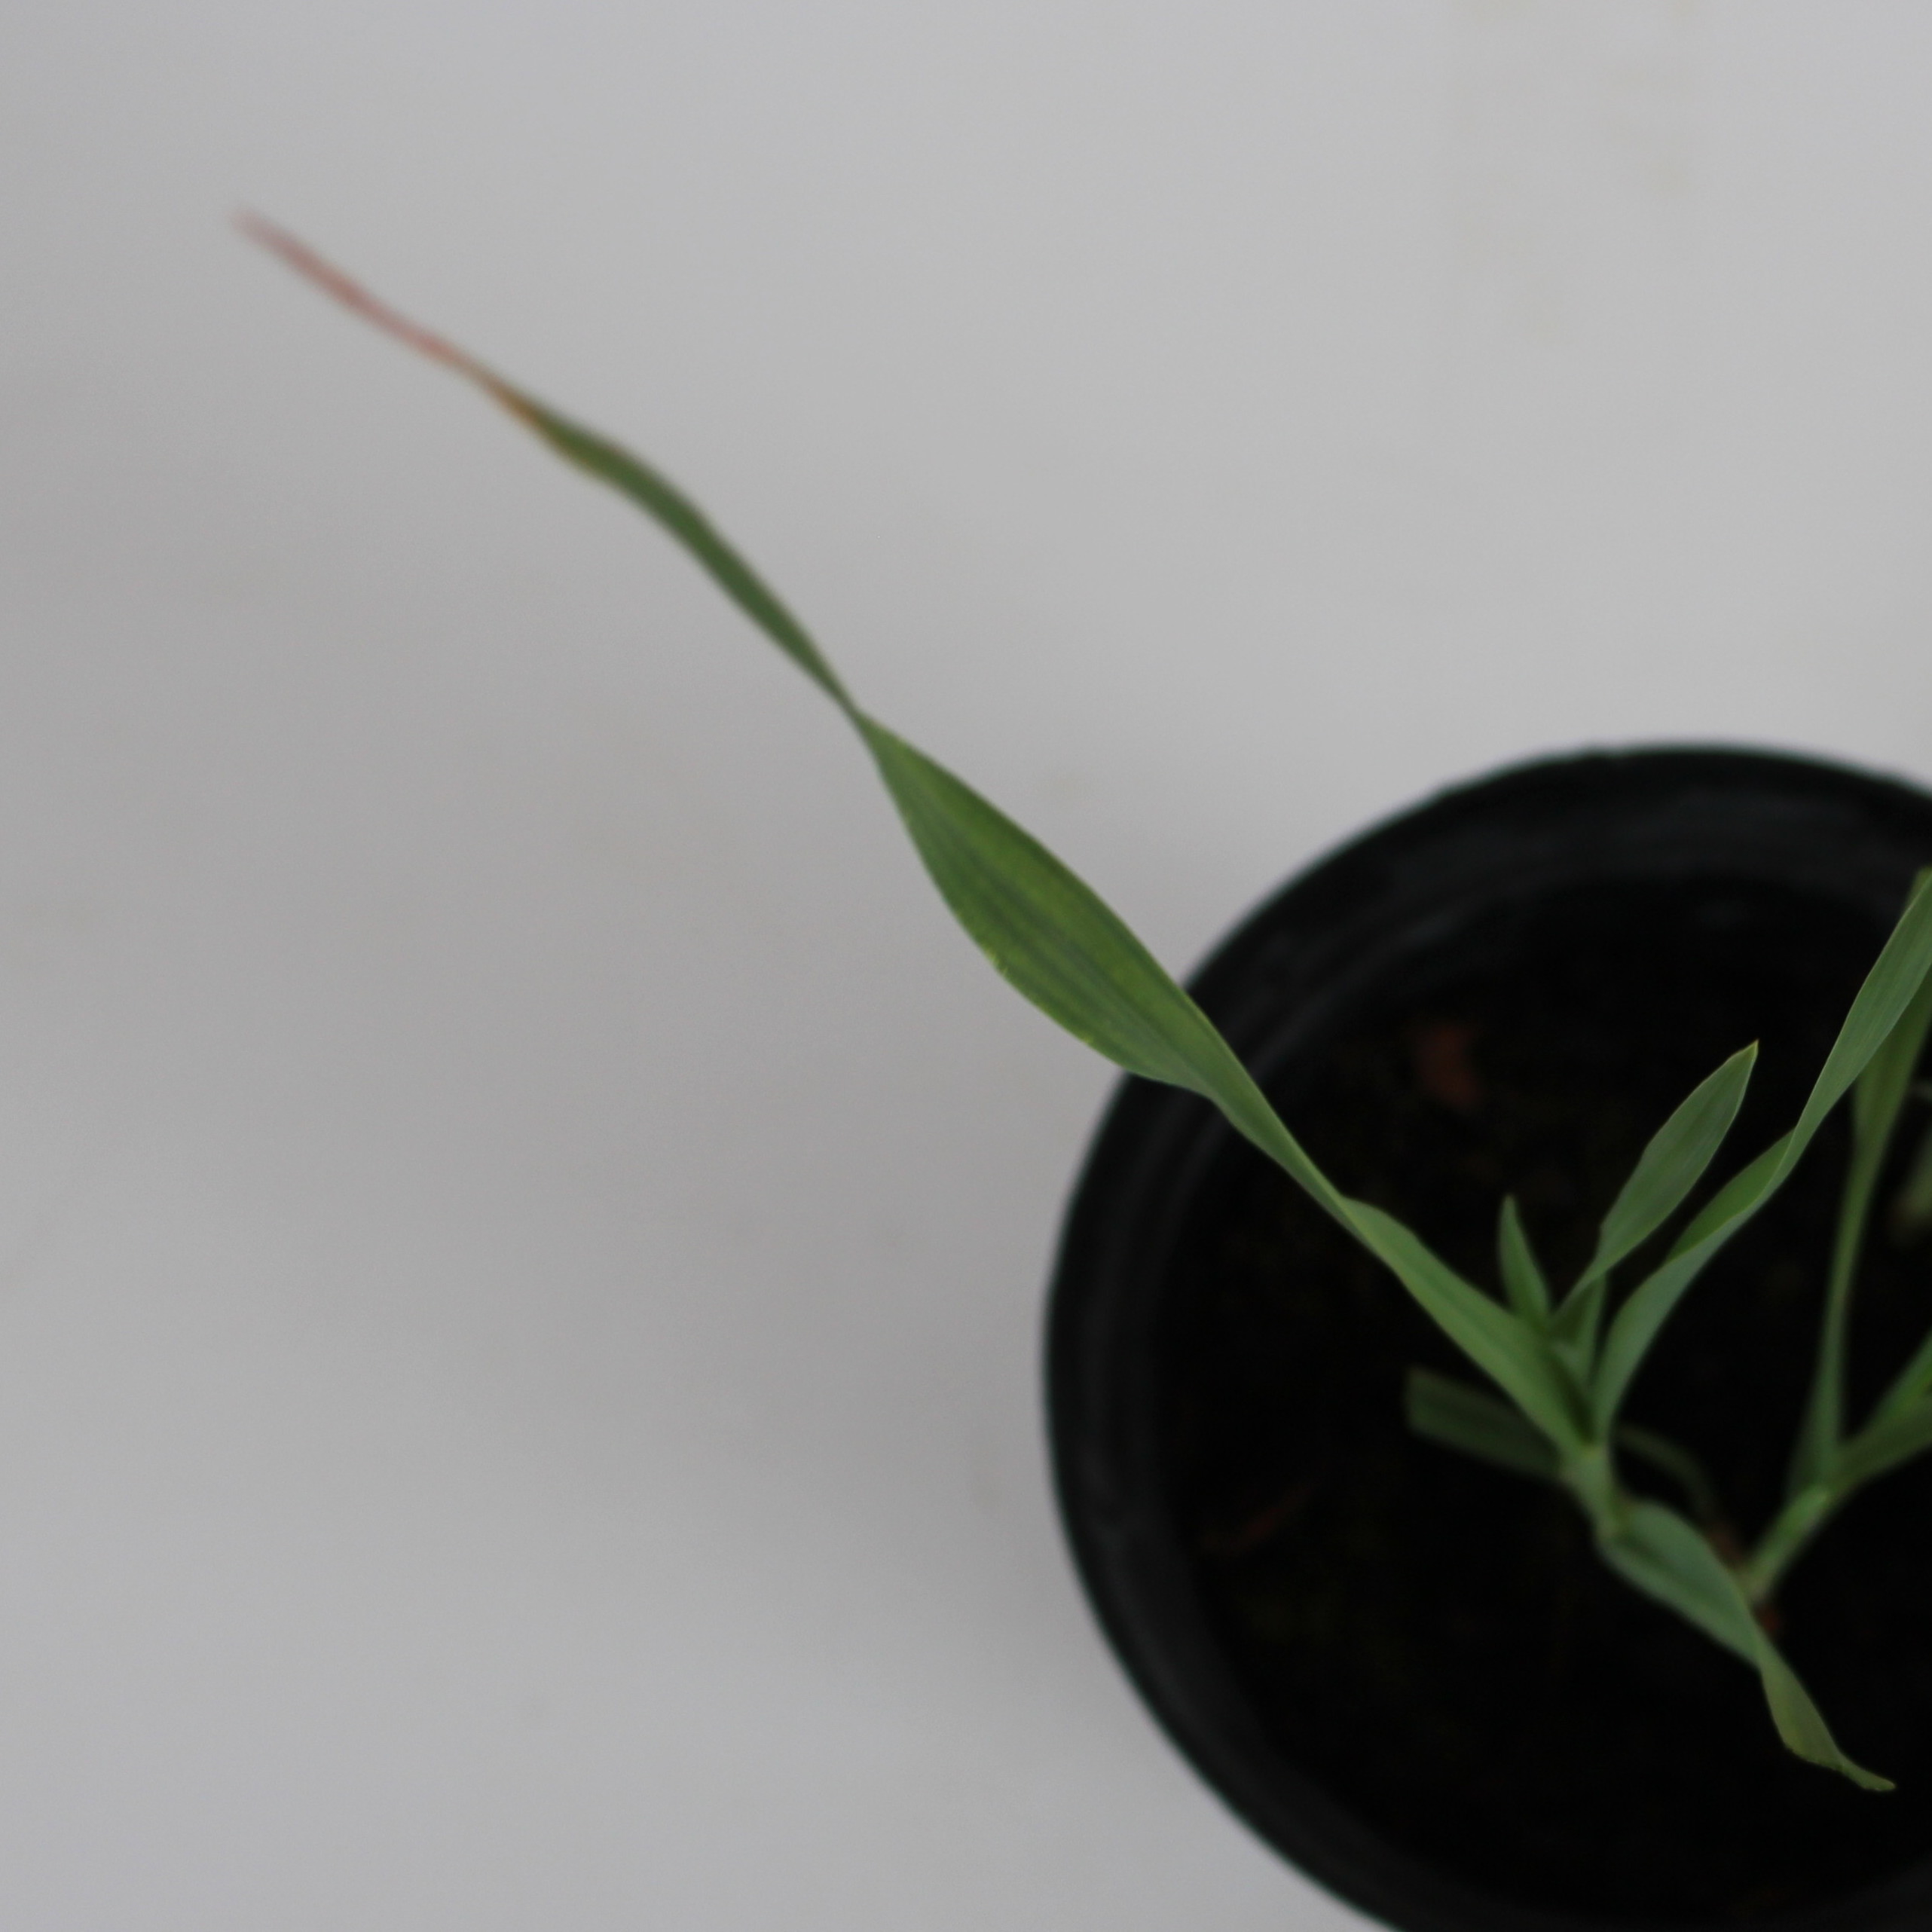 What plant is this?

Avena sterilis
